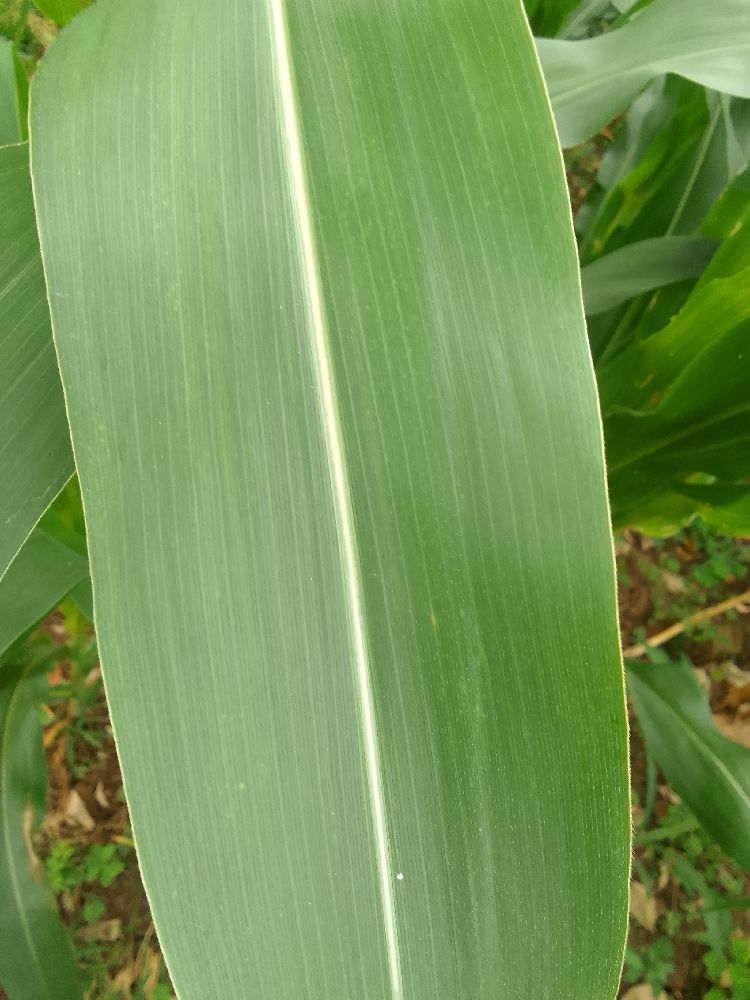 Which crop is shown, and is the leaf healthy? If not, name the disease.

maize, healthy
